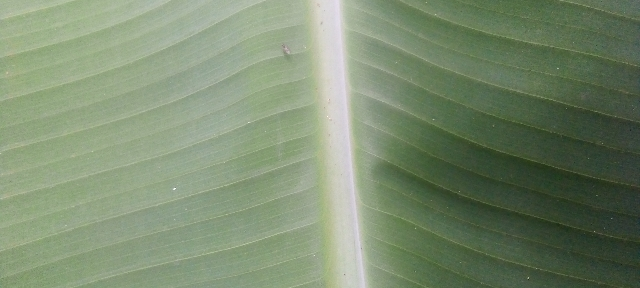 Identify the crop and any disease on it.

banana, healthy
